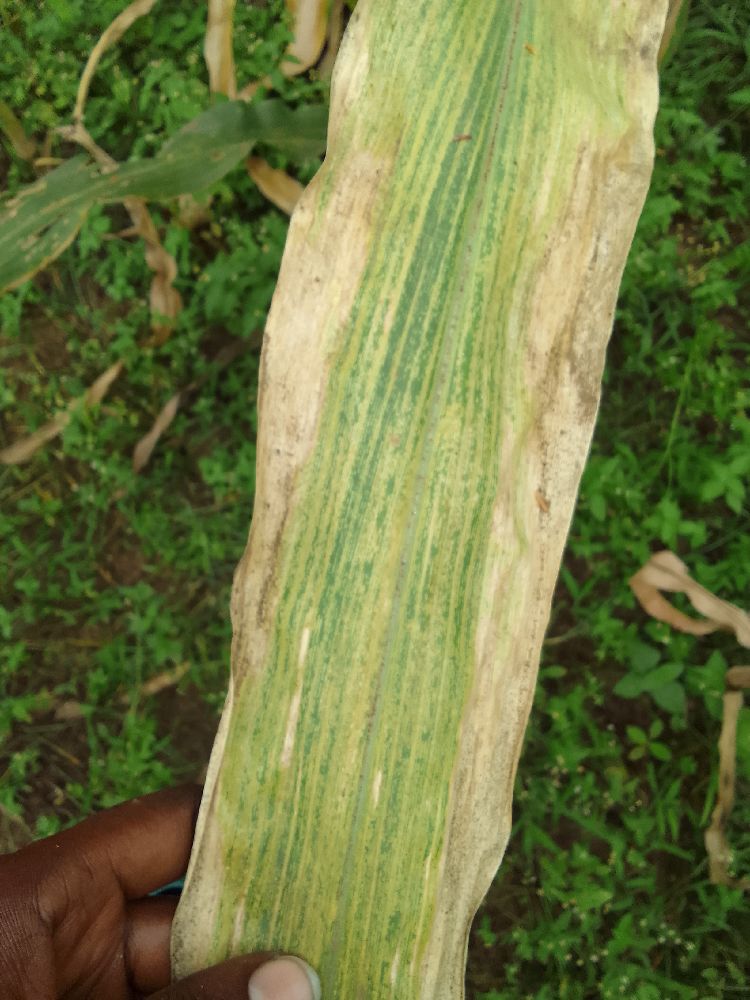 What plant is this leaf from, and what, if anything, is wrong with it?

maize, maize lethal necrosis
